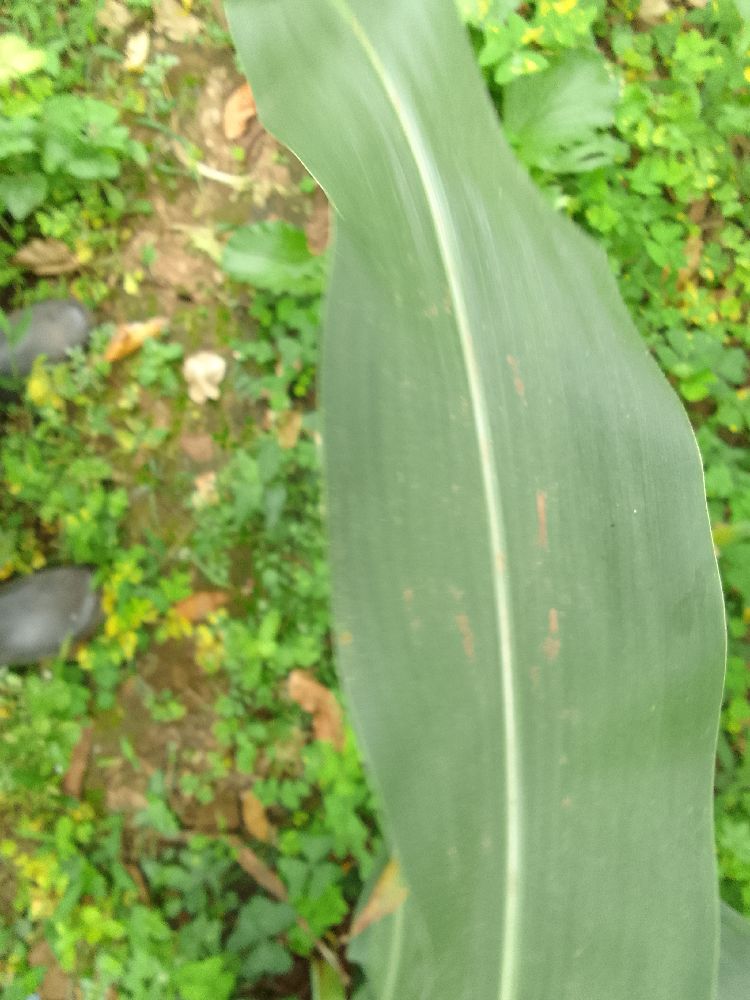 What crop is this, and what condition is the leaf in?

maize, healthy
